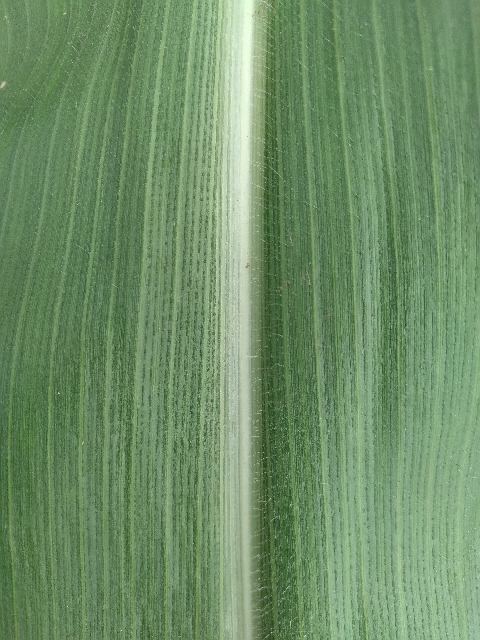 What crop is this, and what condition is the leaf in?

maize, healthy
